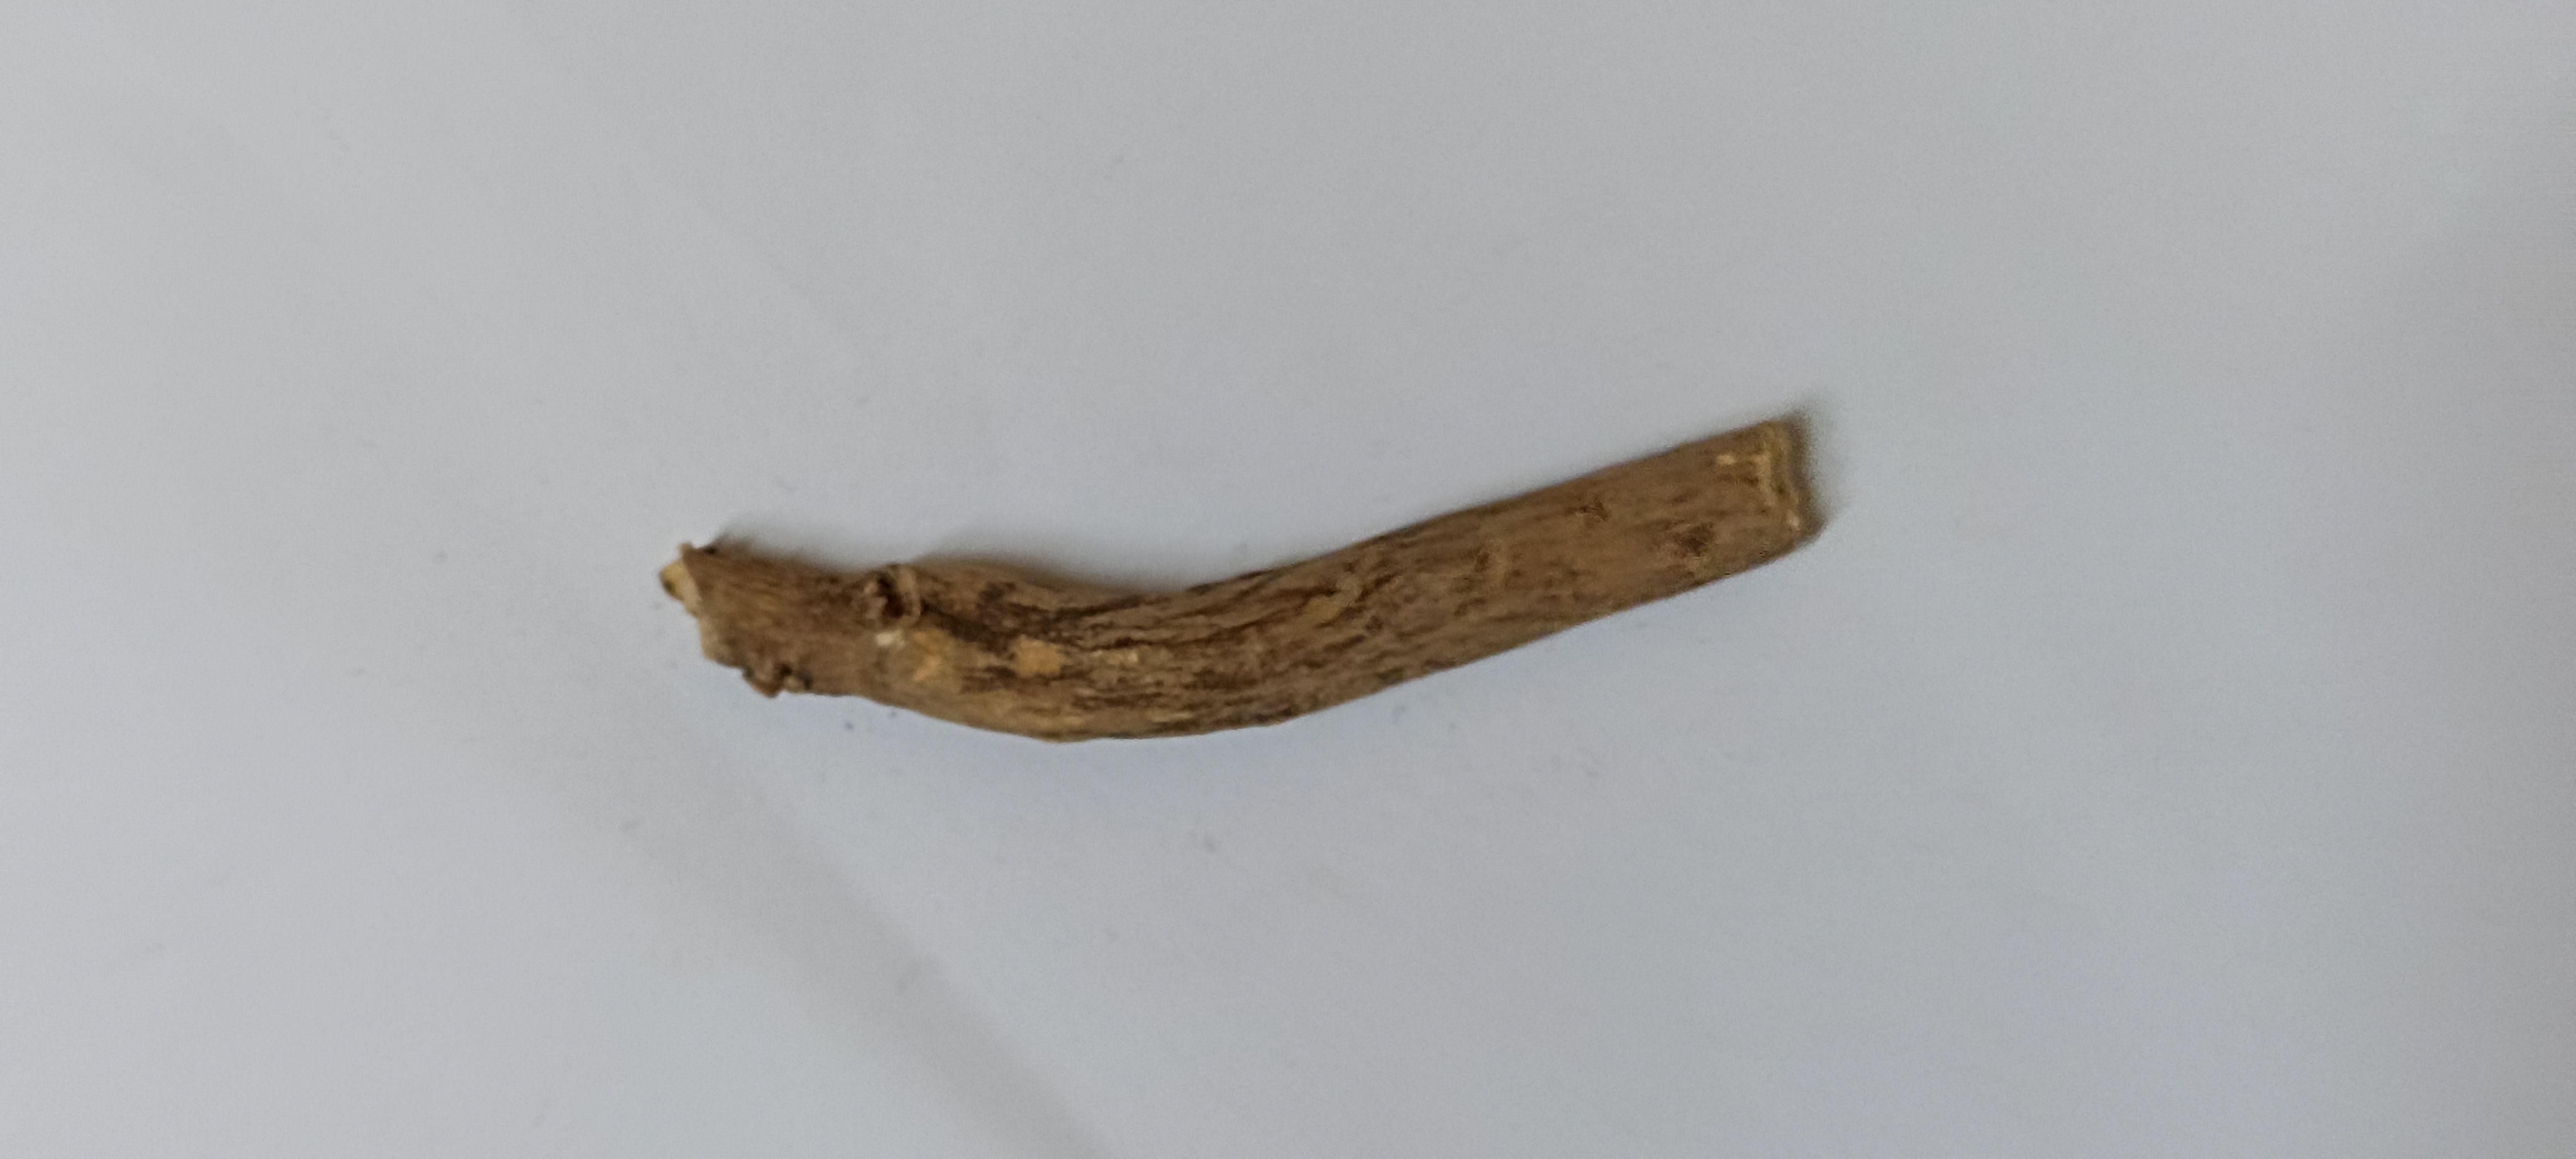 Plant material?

ashwagandha
